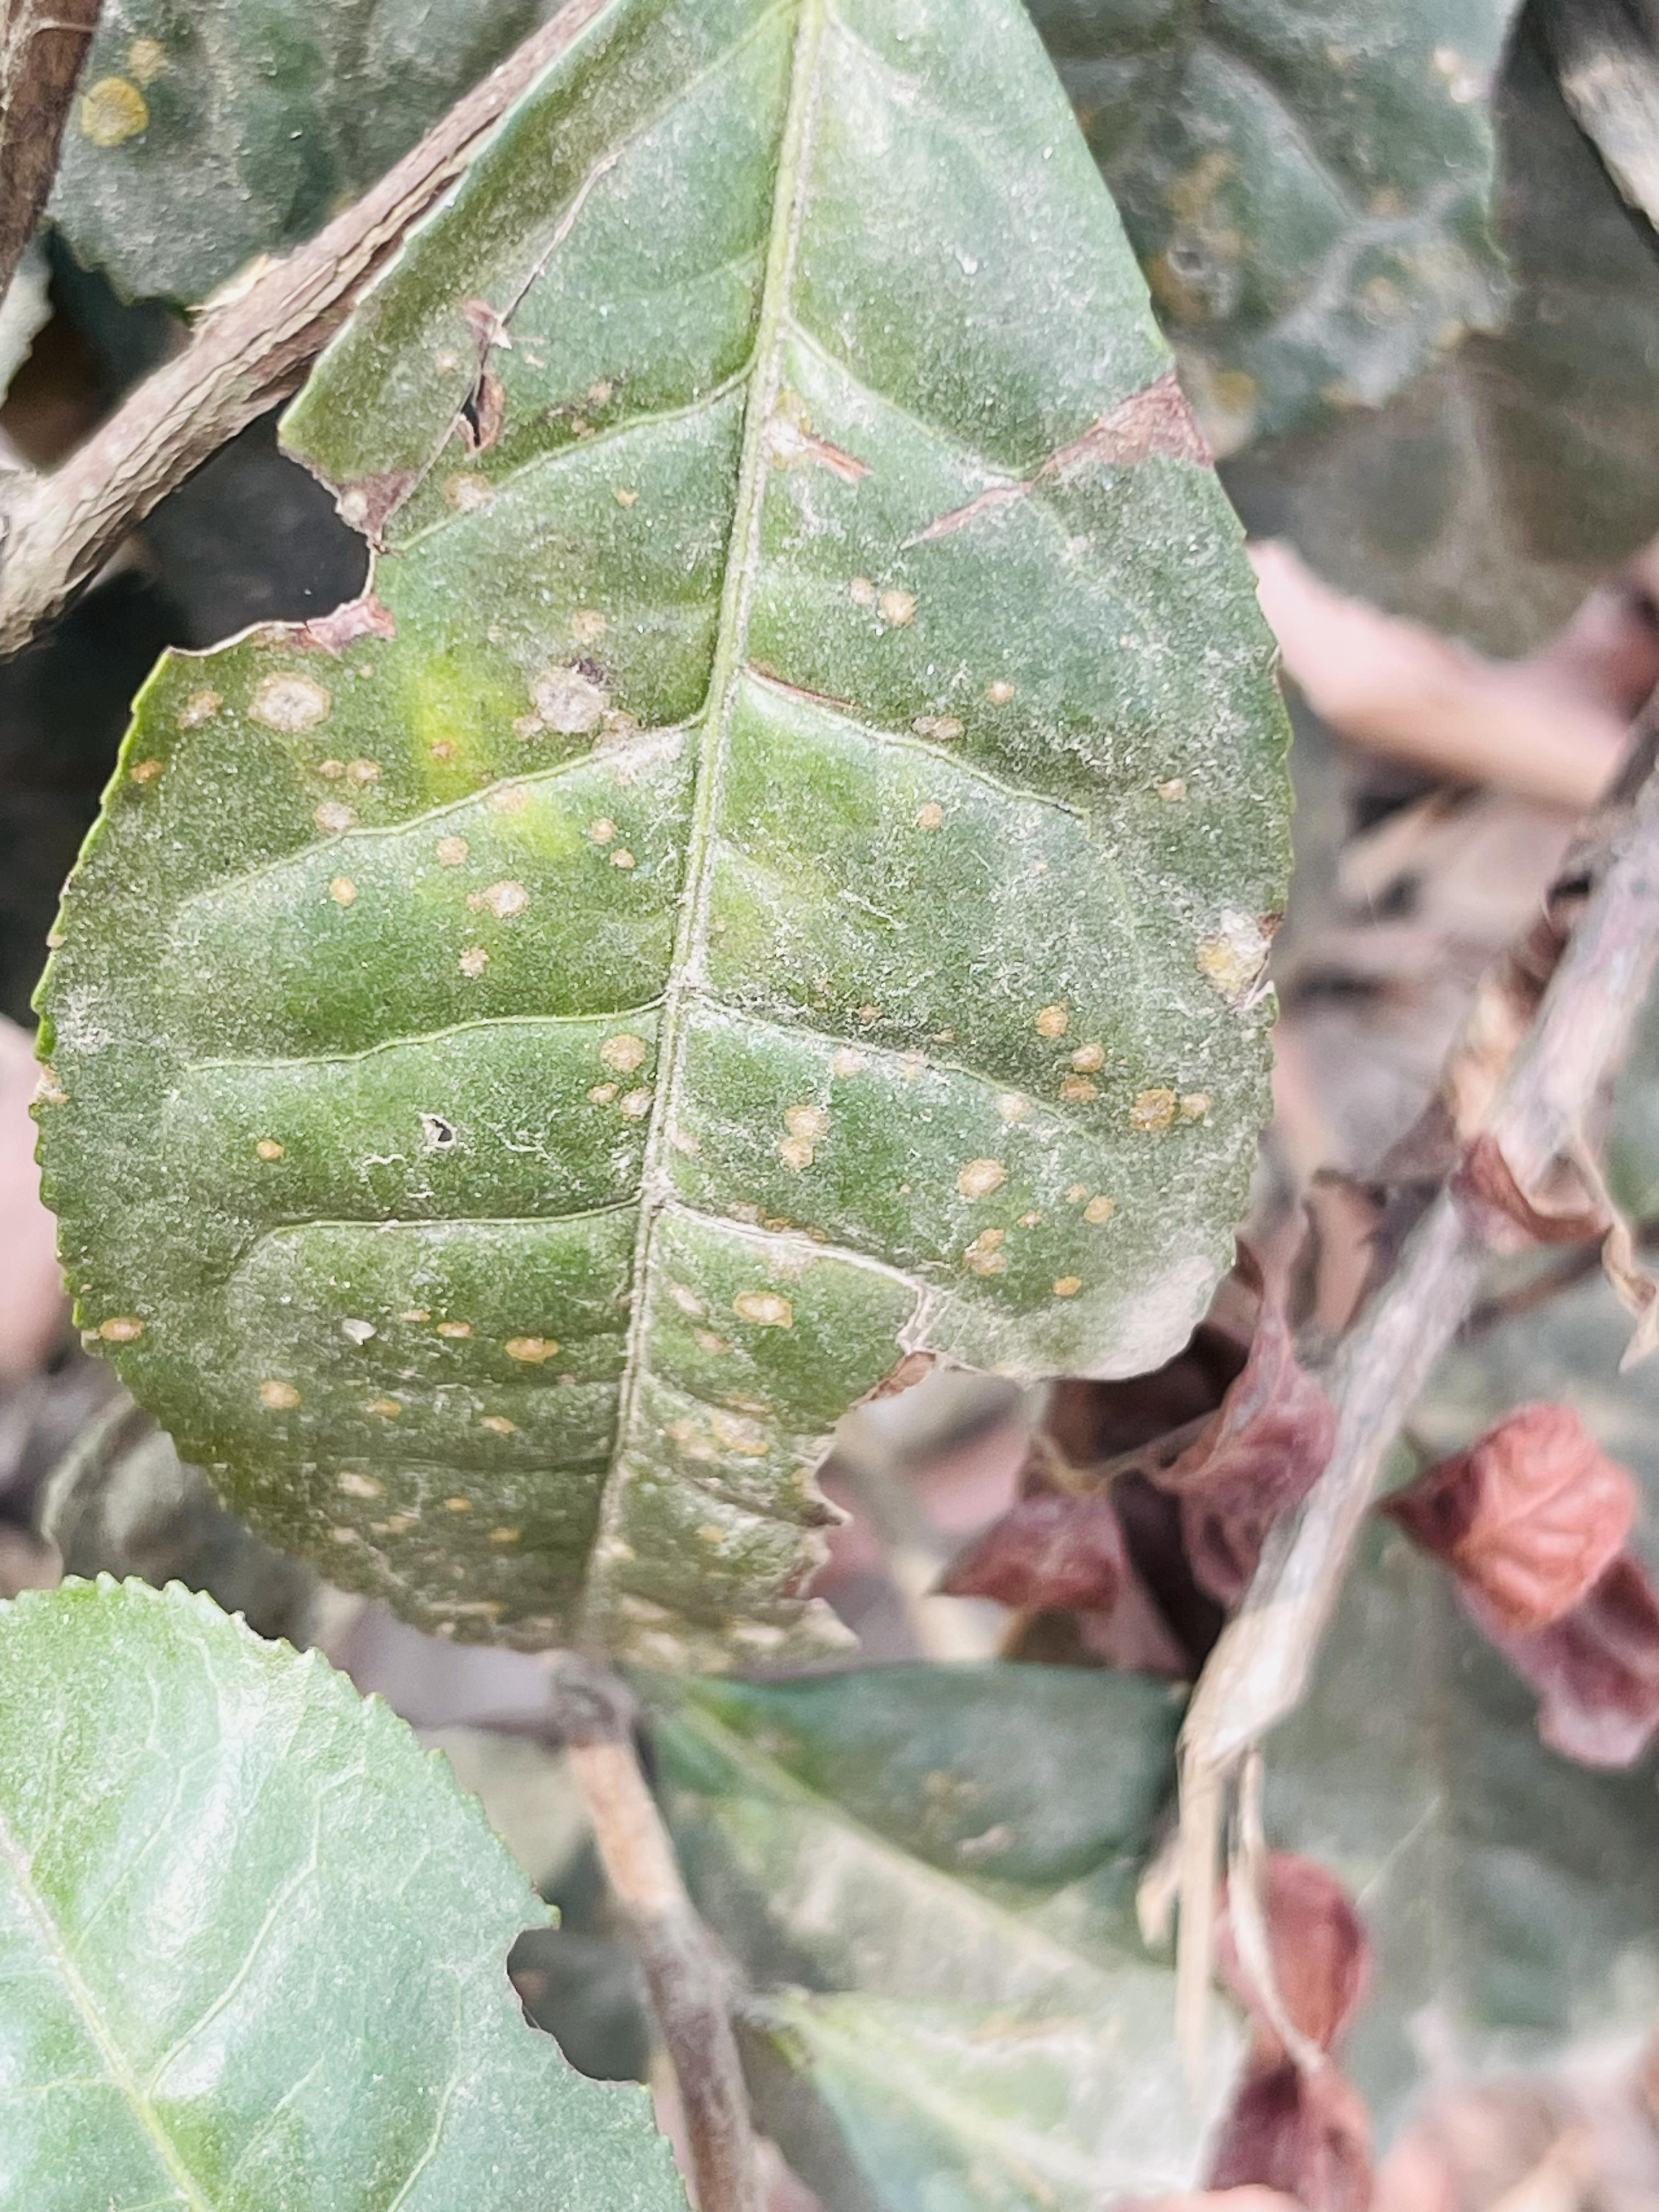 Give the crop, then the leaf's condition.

tea, red rust
